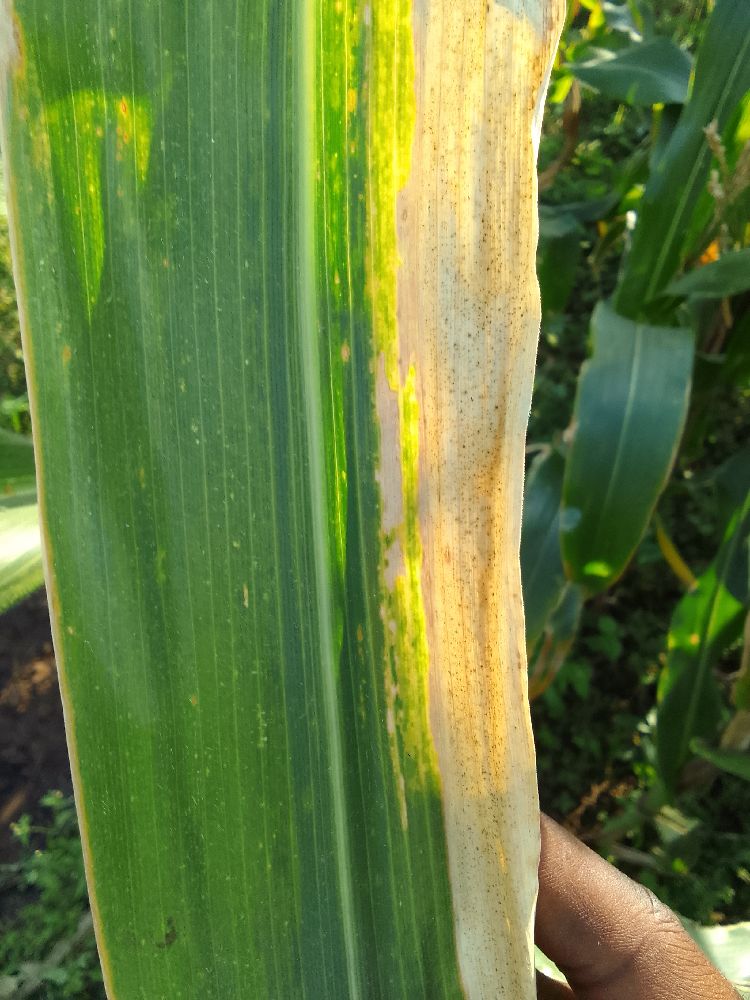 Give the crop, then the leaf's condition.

maize, maize lethal necrosis
